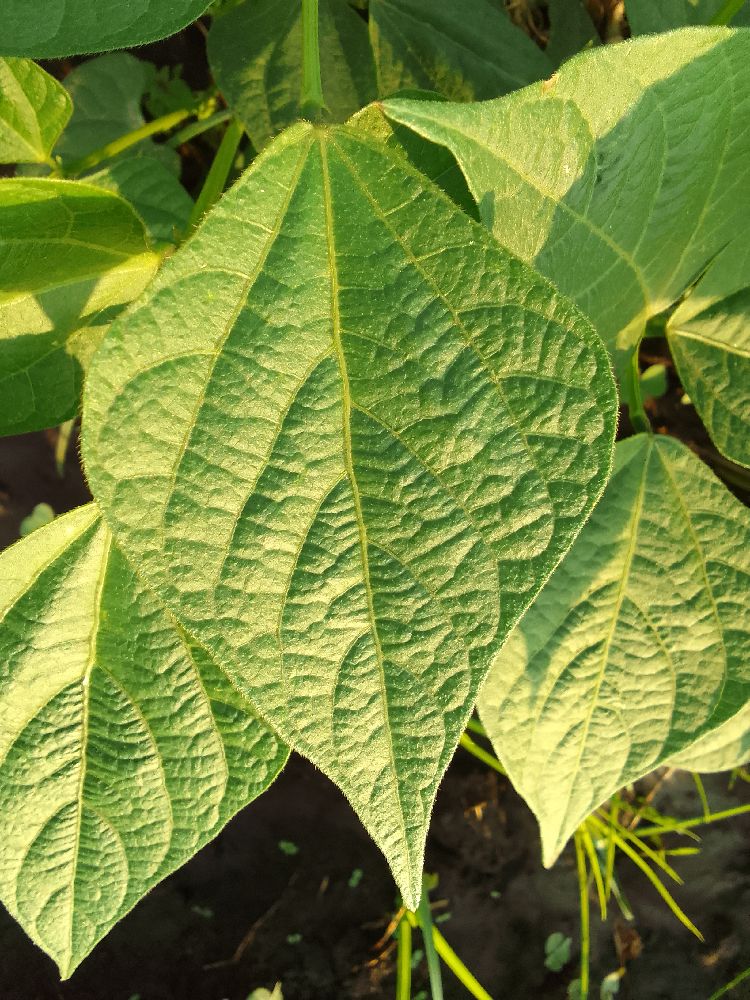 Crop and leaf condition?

common bean, healthy
